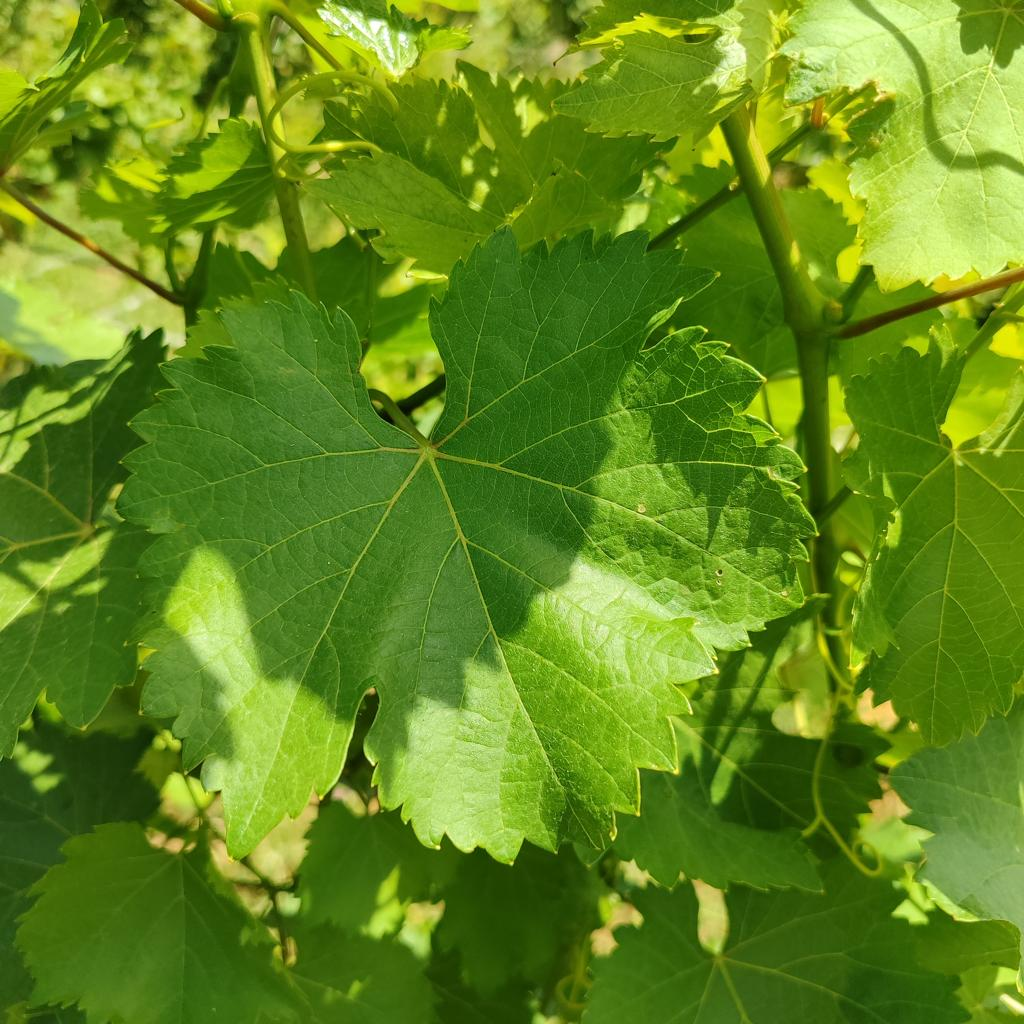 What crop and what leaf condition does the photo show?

grapevine, healthy
